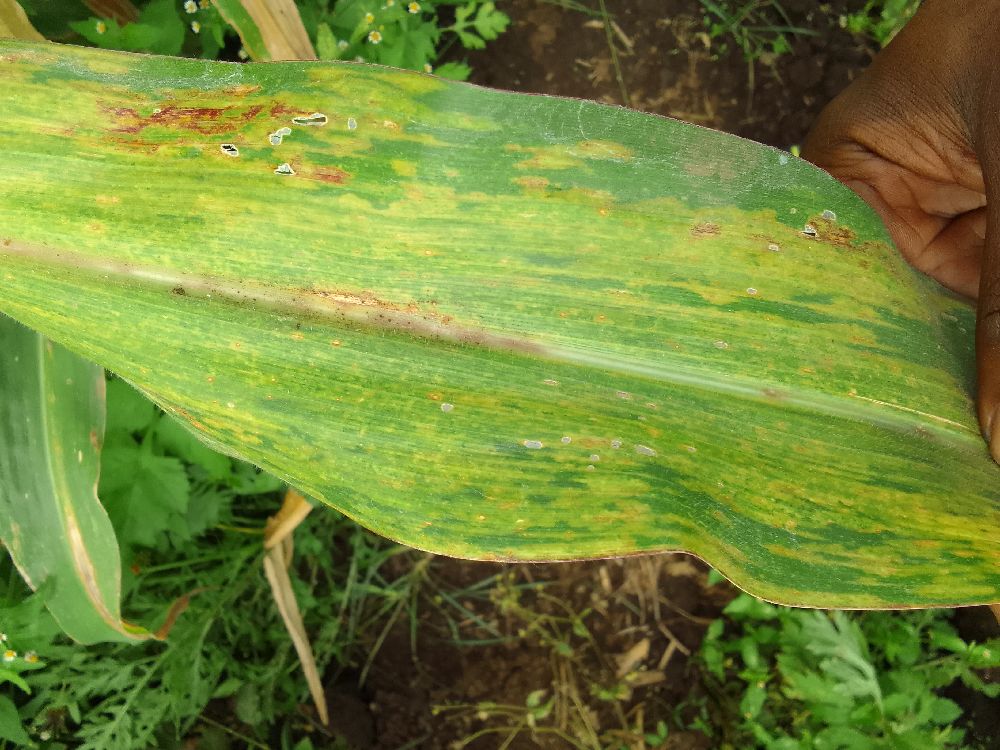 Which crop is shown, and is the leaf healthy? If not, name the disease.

maize, maize lethal necrosis
